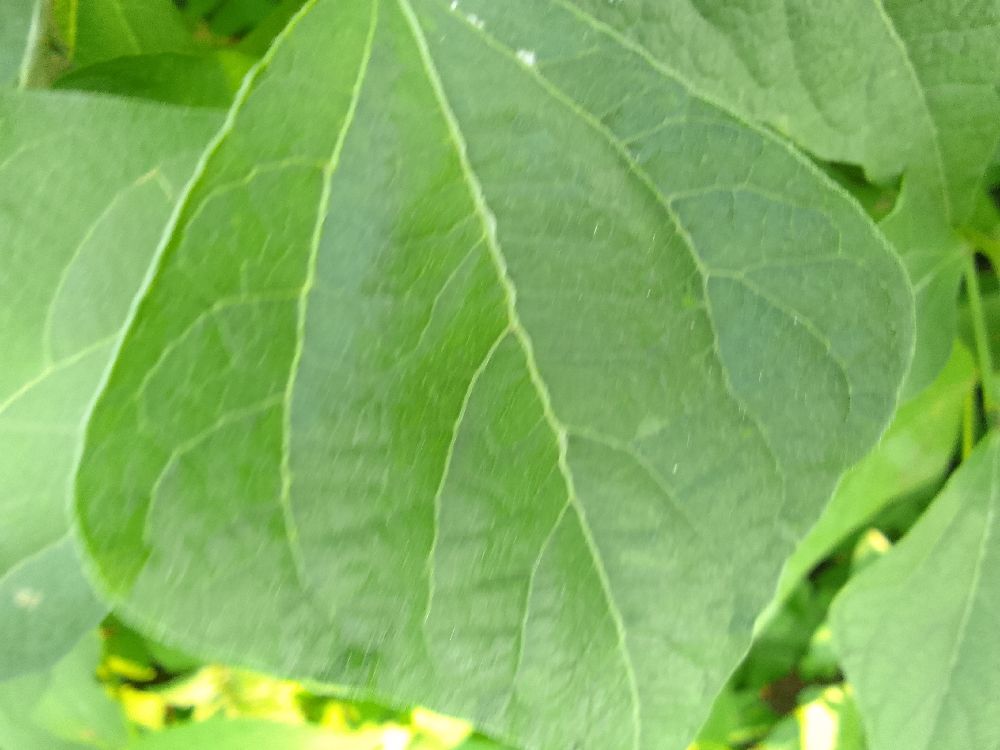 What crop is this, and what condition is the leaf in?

common bean, healthy
